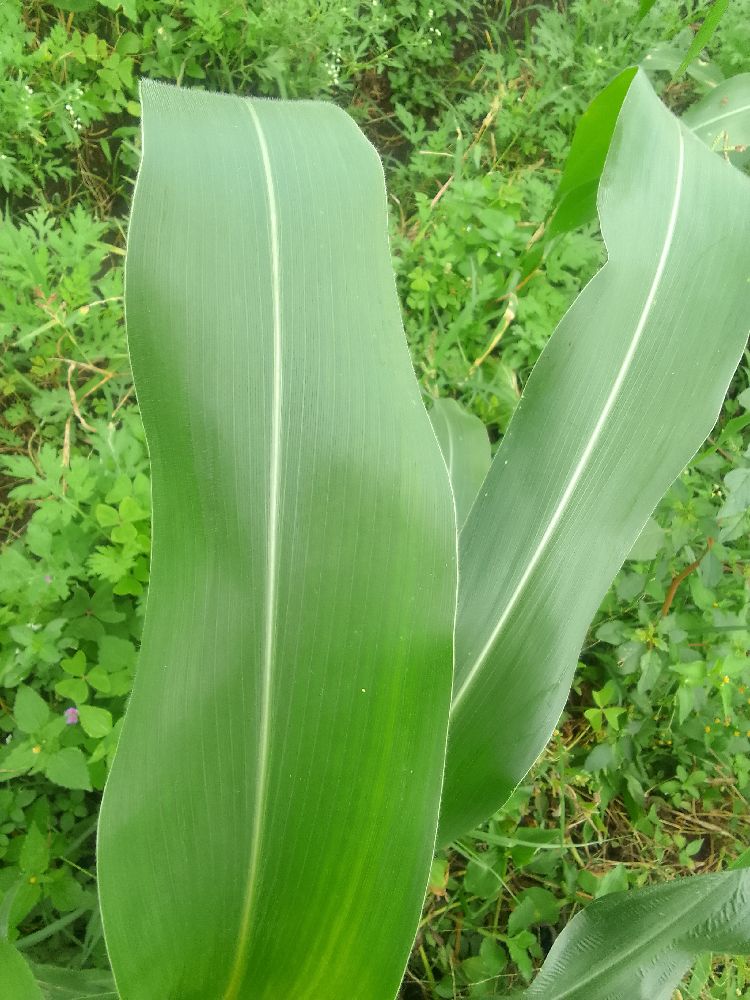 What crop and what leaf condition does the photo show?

maize, healthy
